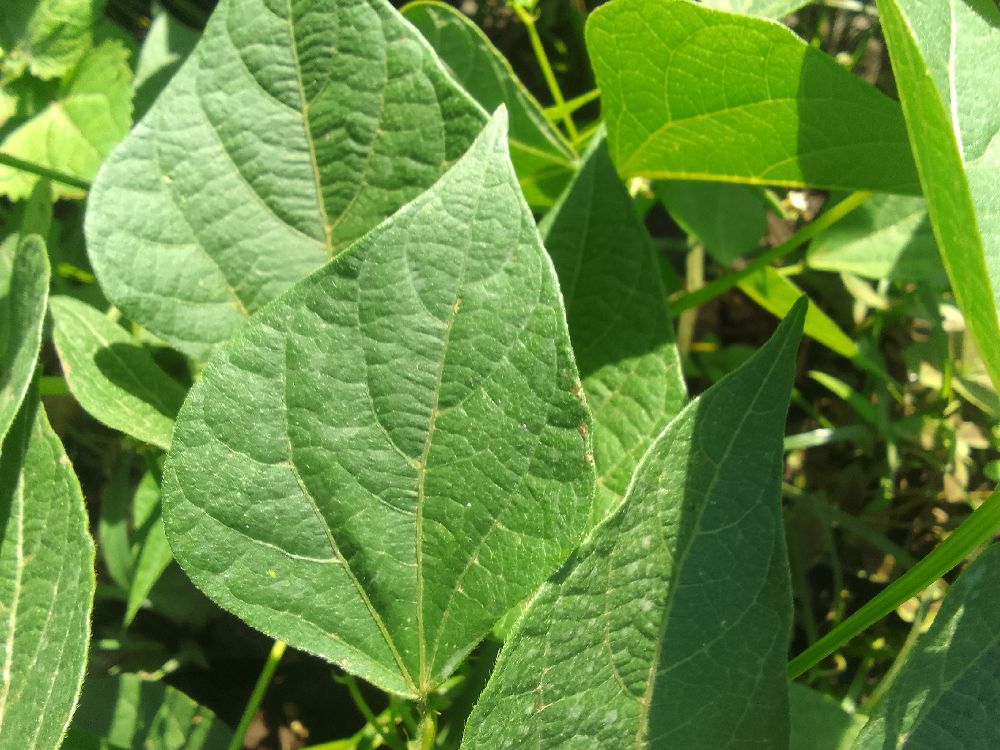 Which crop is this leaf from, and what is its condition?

common bean, healthy
